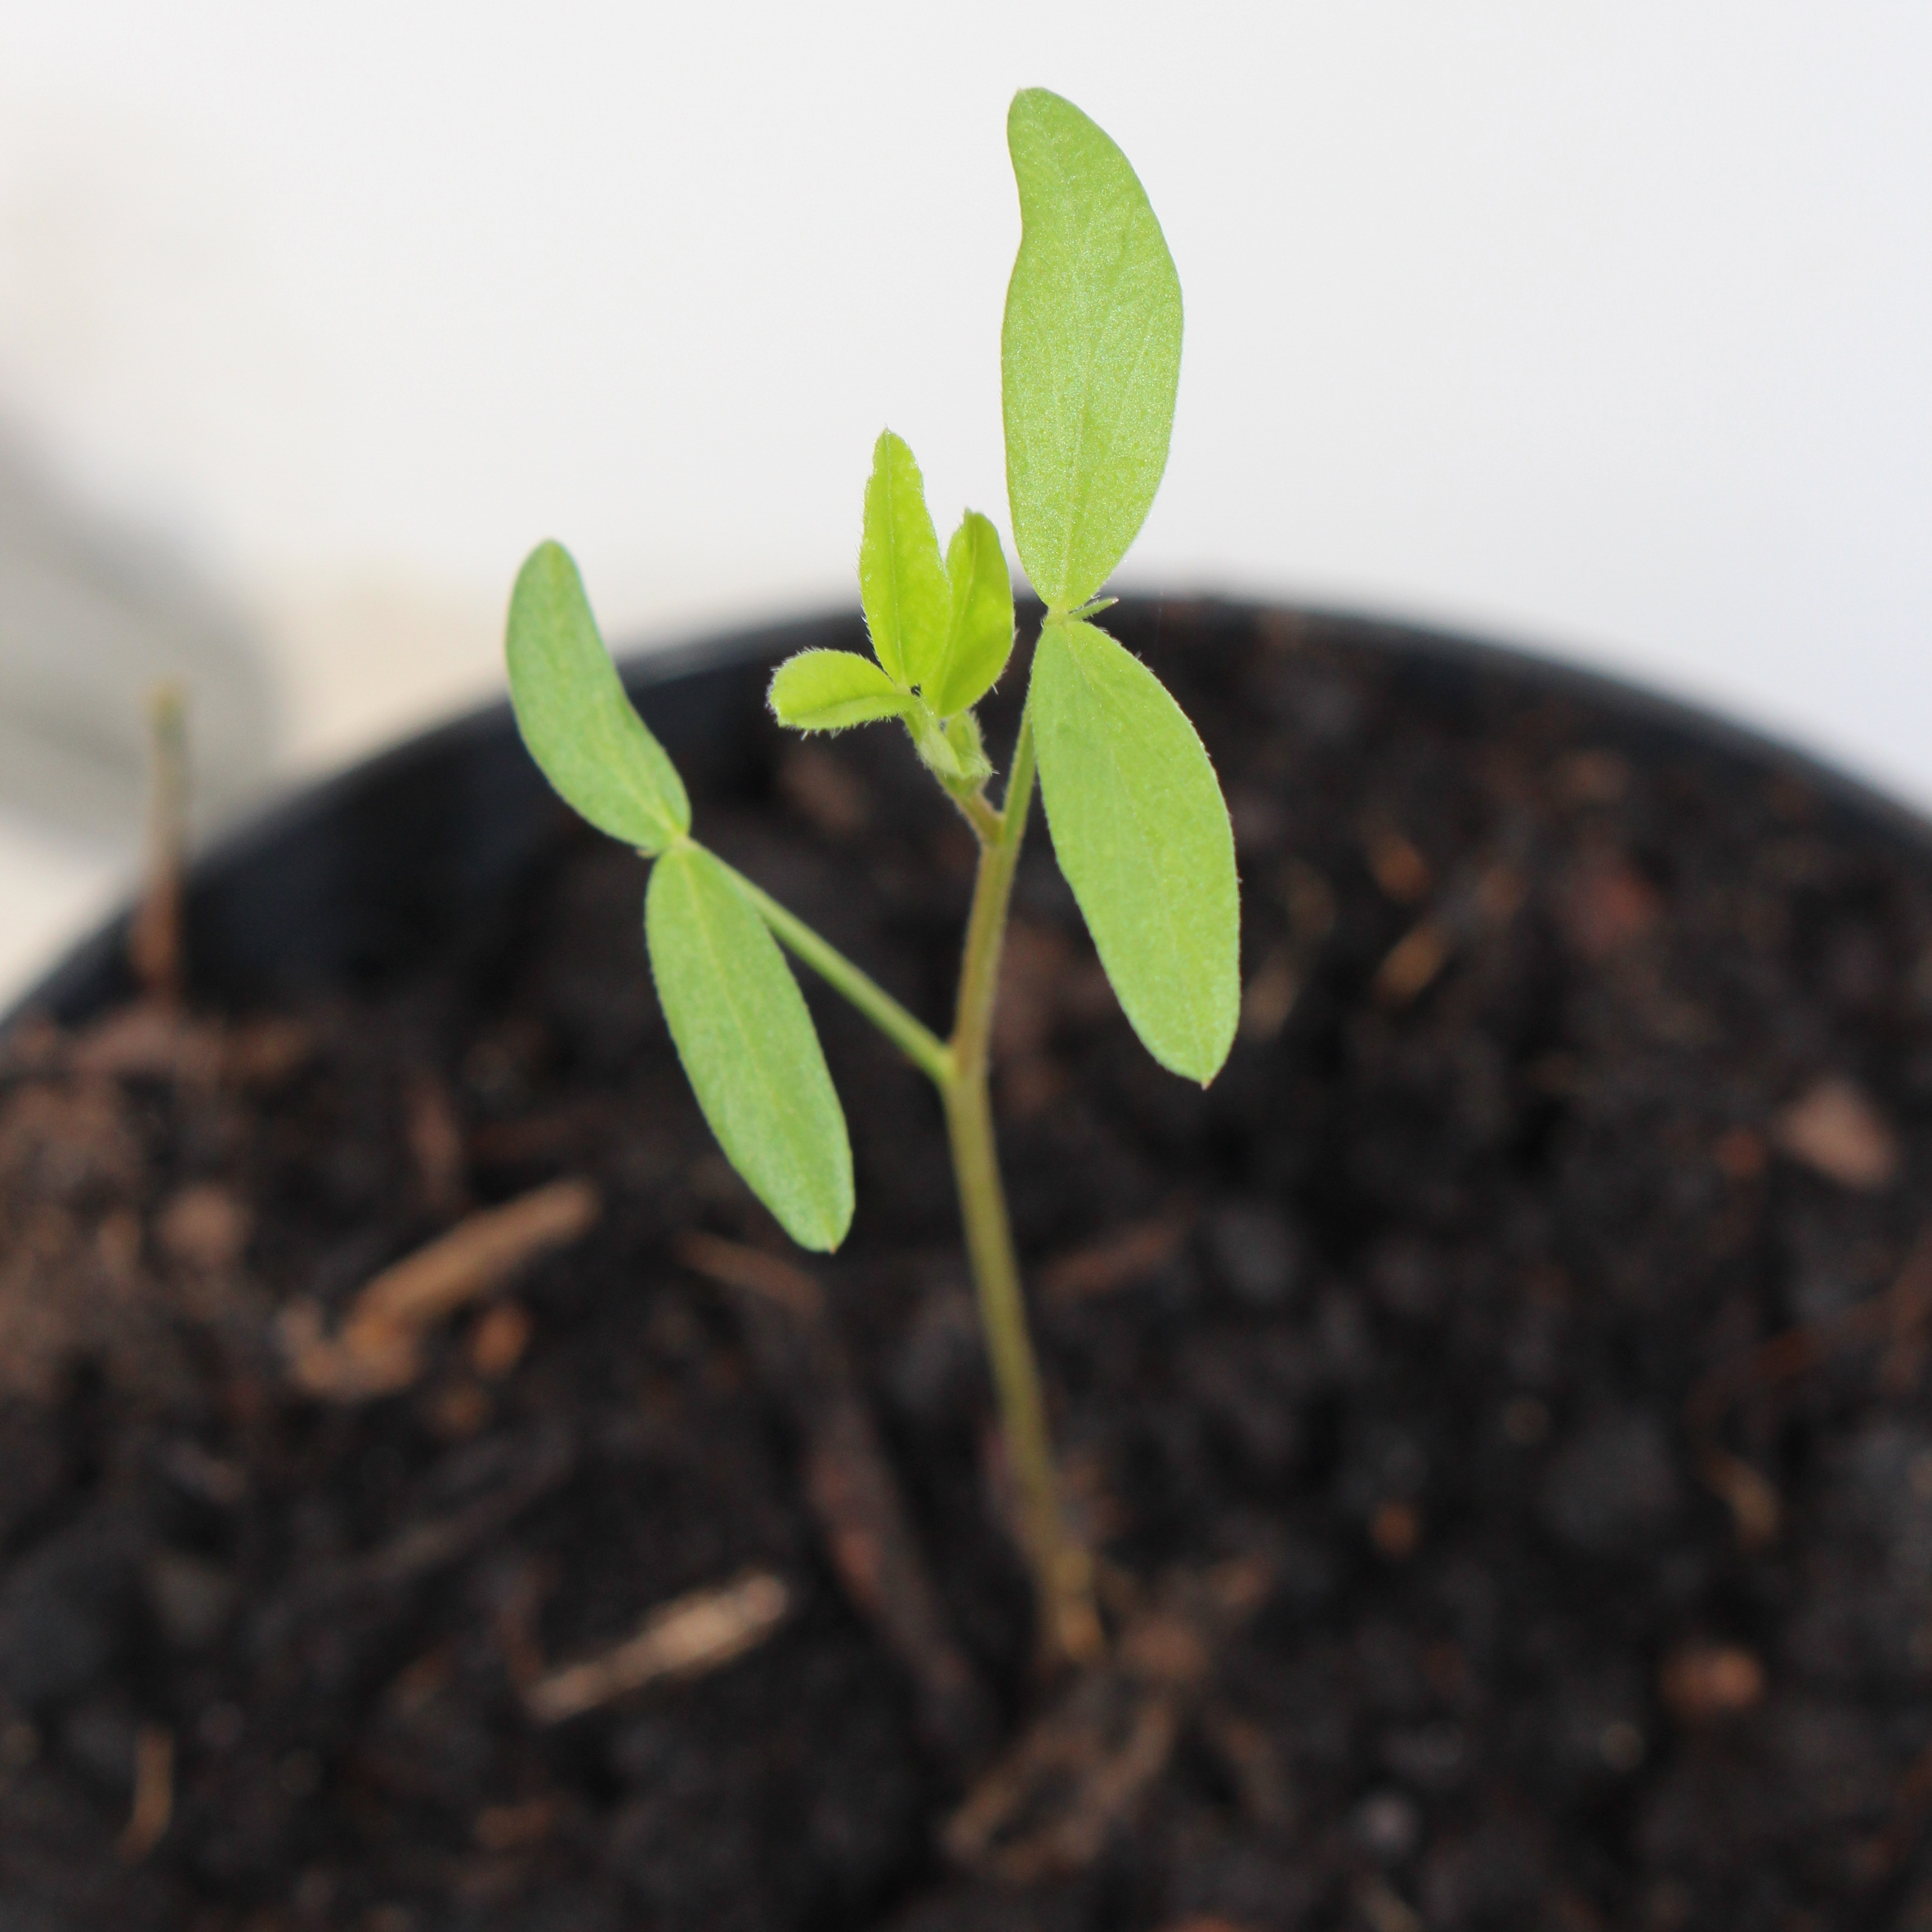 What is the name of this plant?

Vicia sativa
